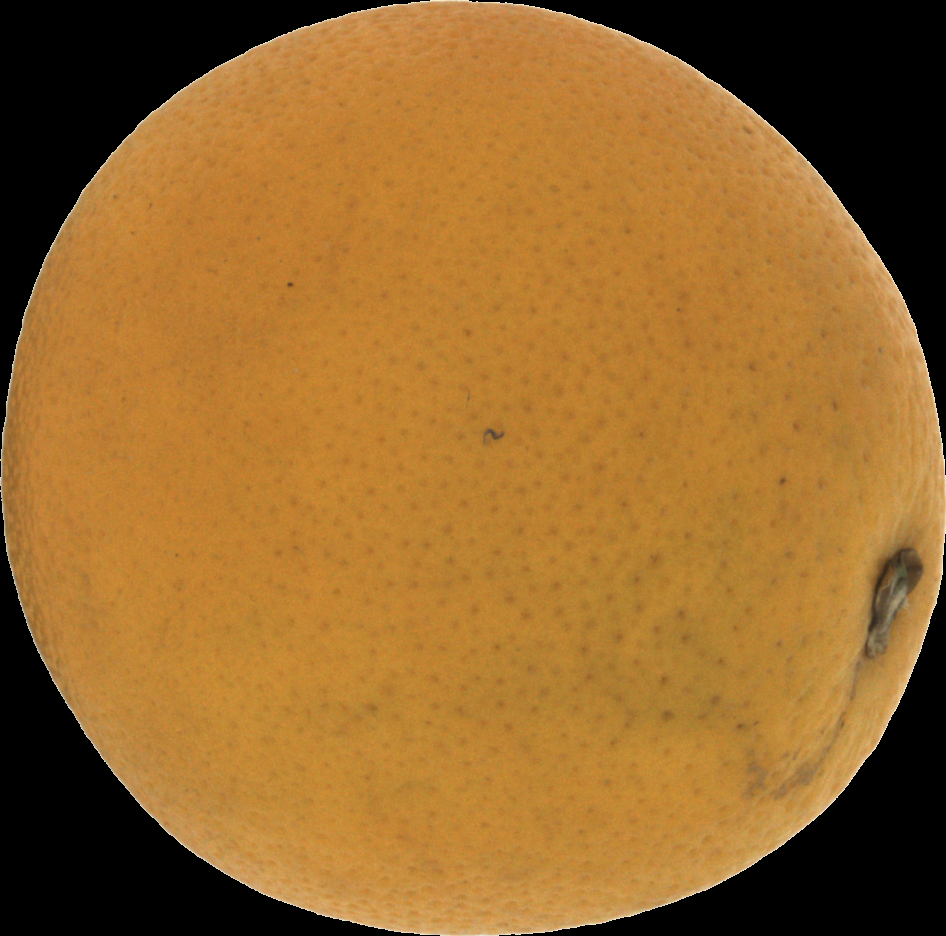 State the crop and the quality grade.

orange, bad
